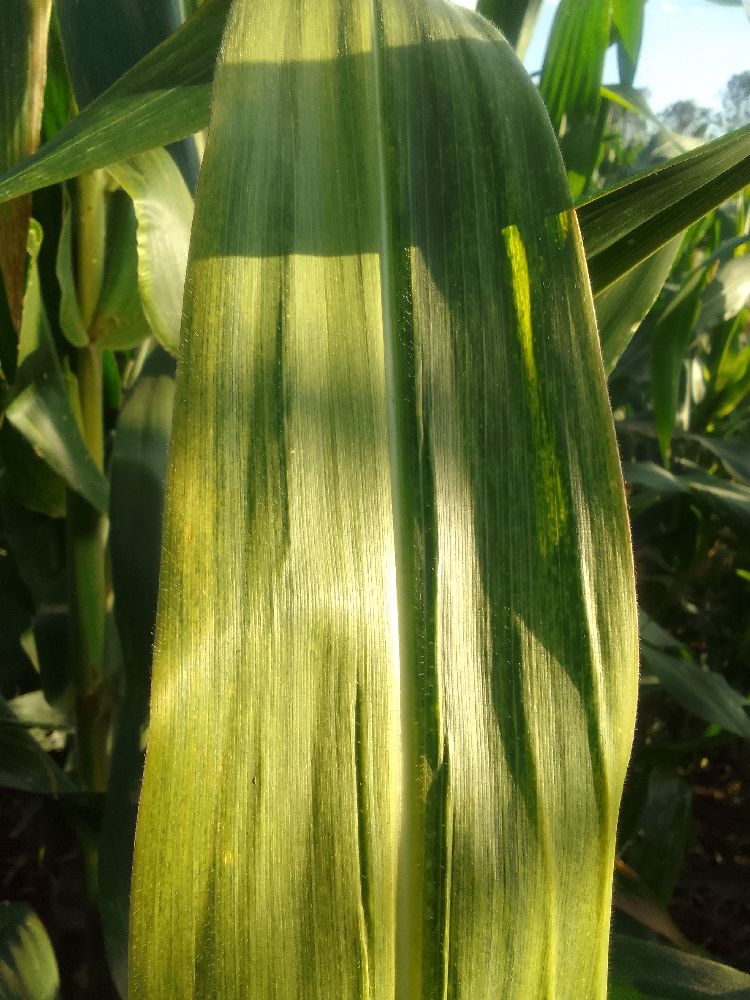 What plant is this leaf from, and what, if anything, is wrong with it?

maize, maize lethal necrosis
